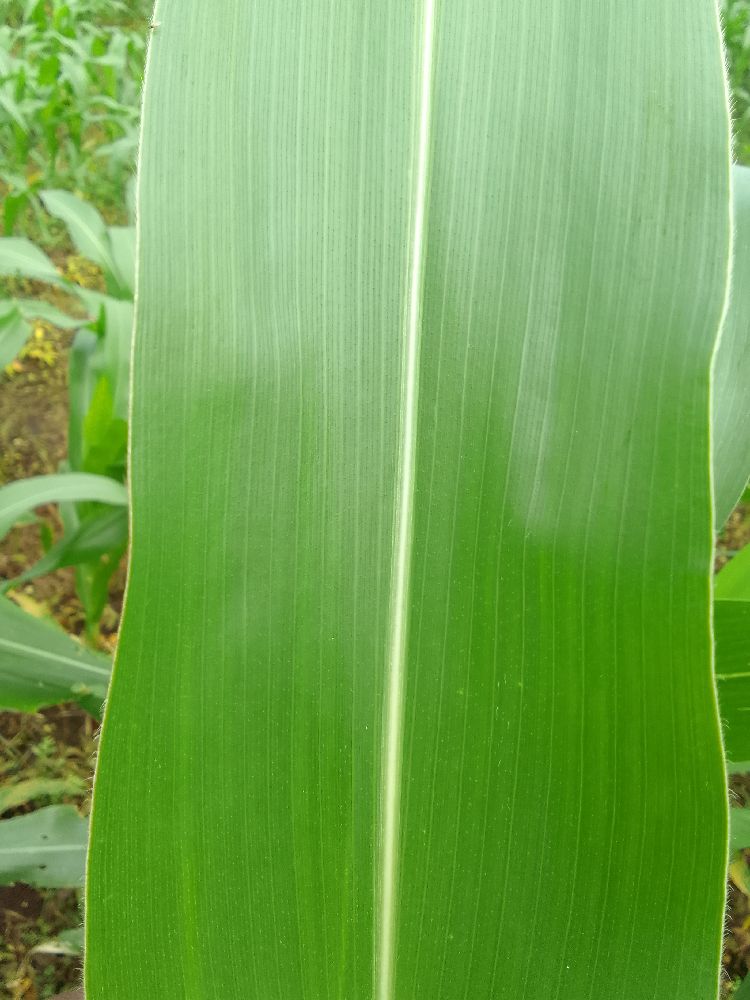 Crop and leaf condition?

maize, healthy
